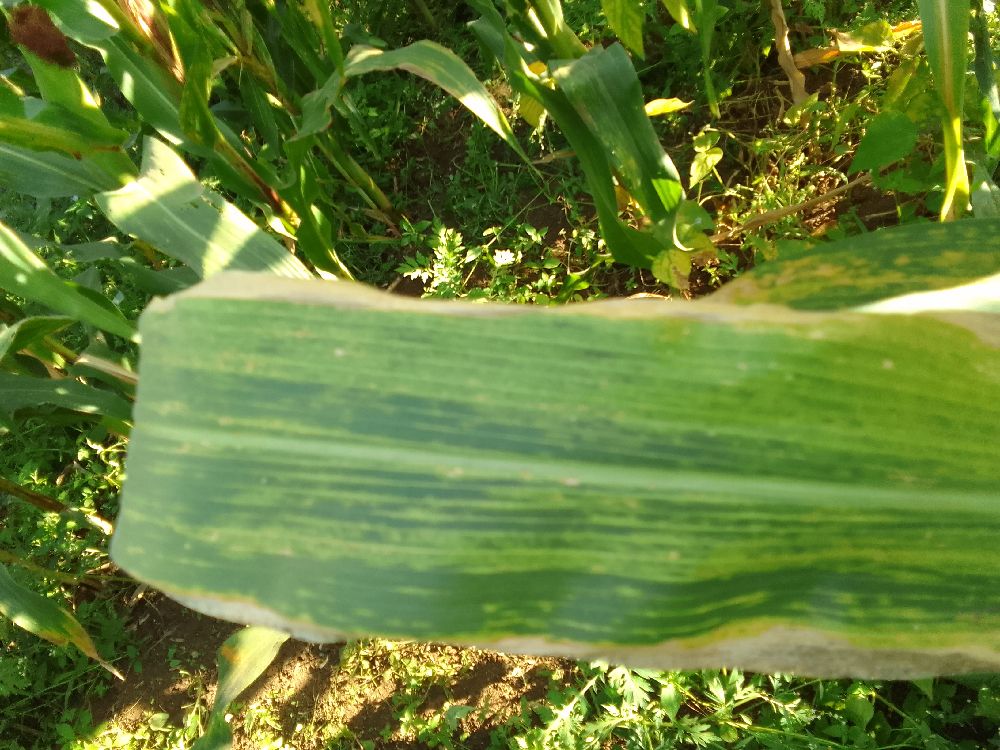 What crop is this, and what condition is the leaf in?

maize, maize lethal necrosis
